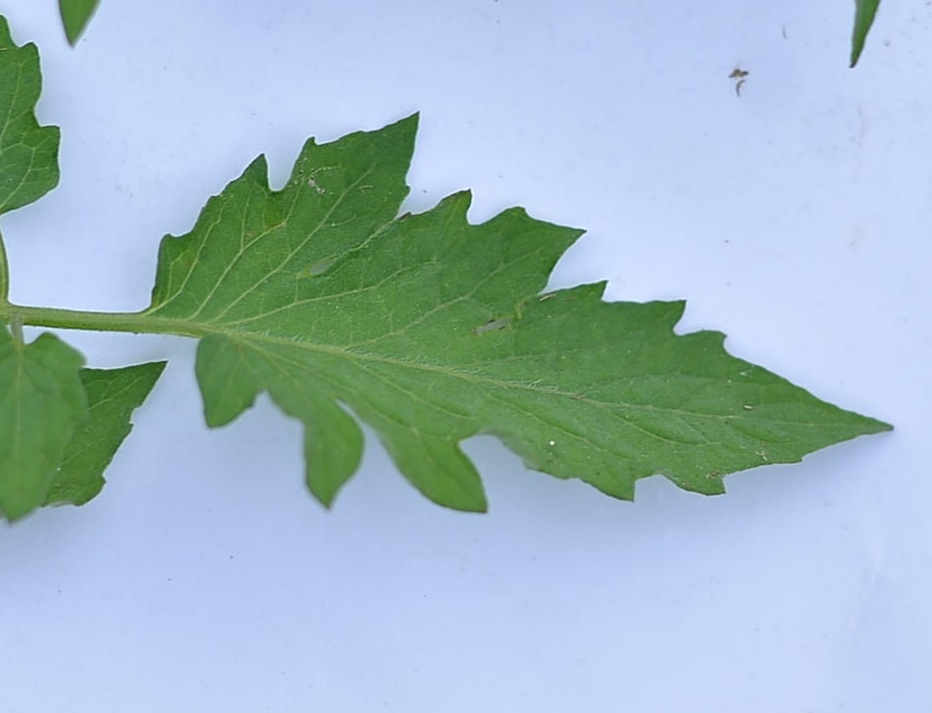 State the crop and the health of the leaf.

tomato, healthy
